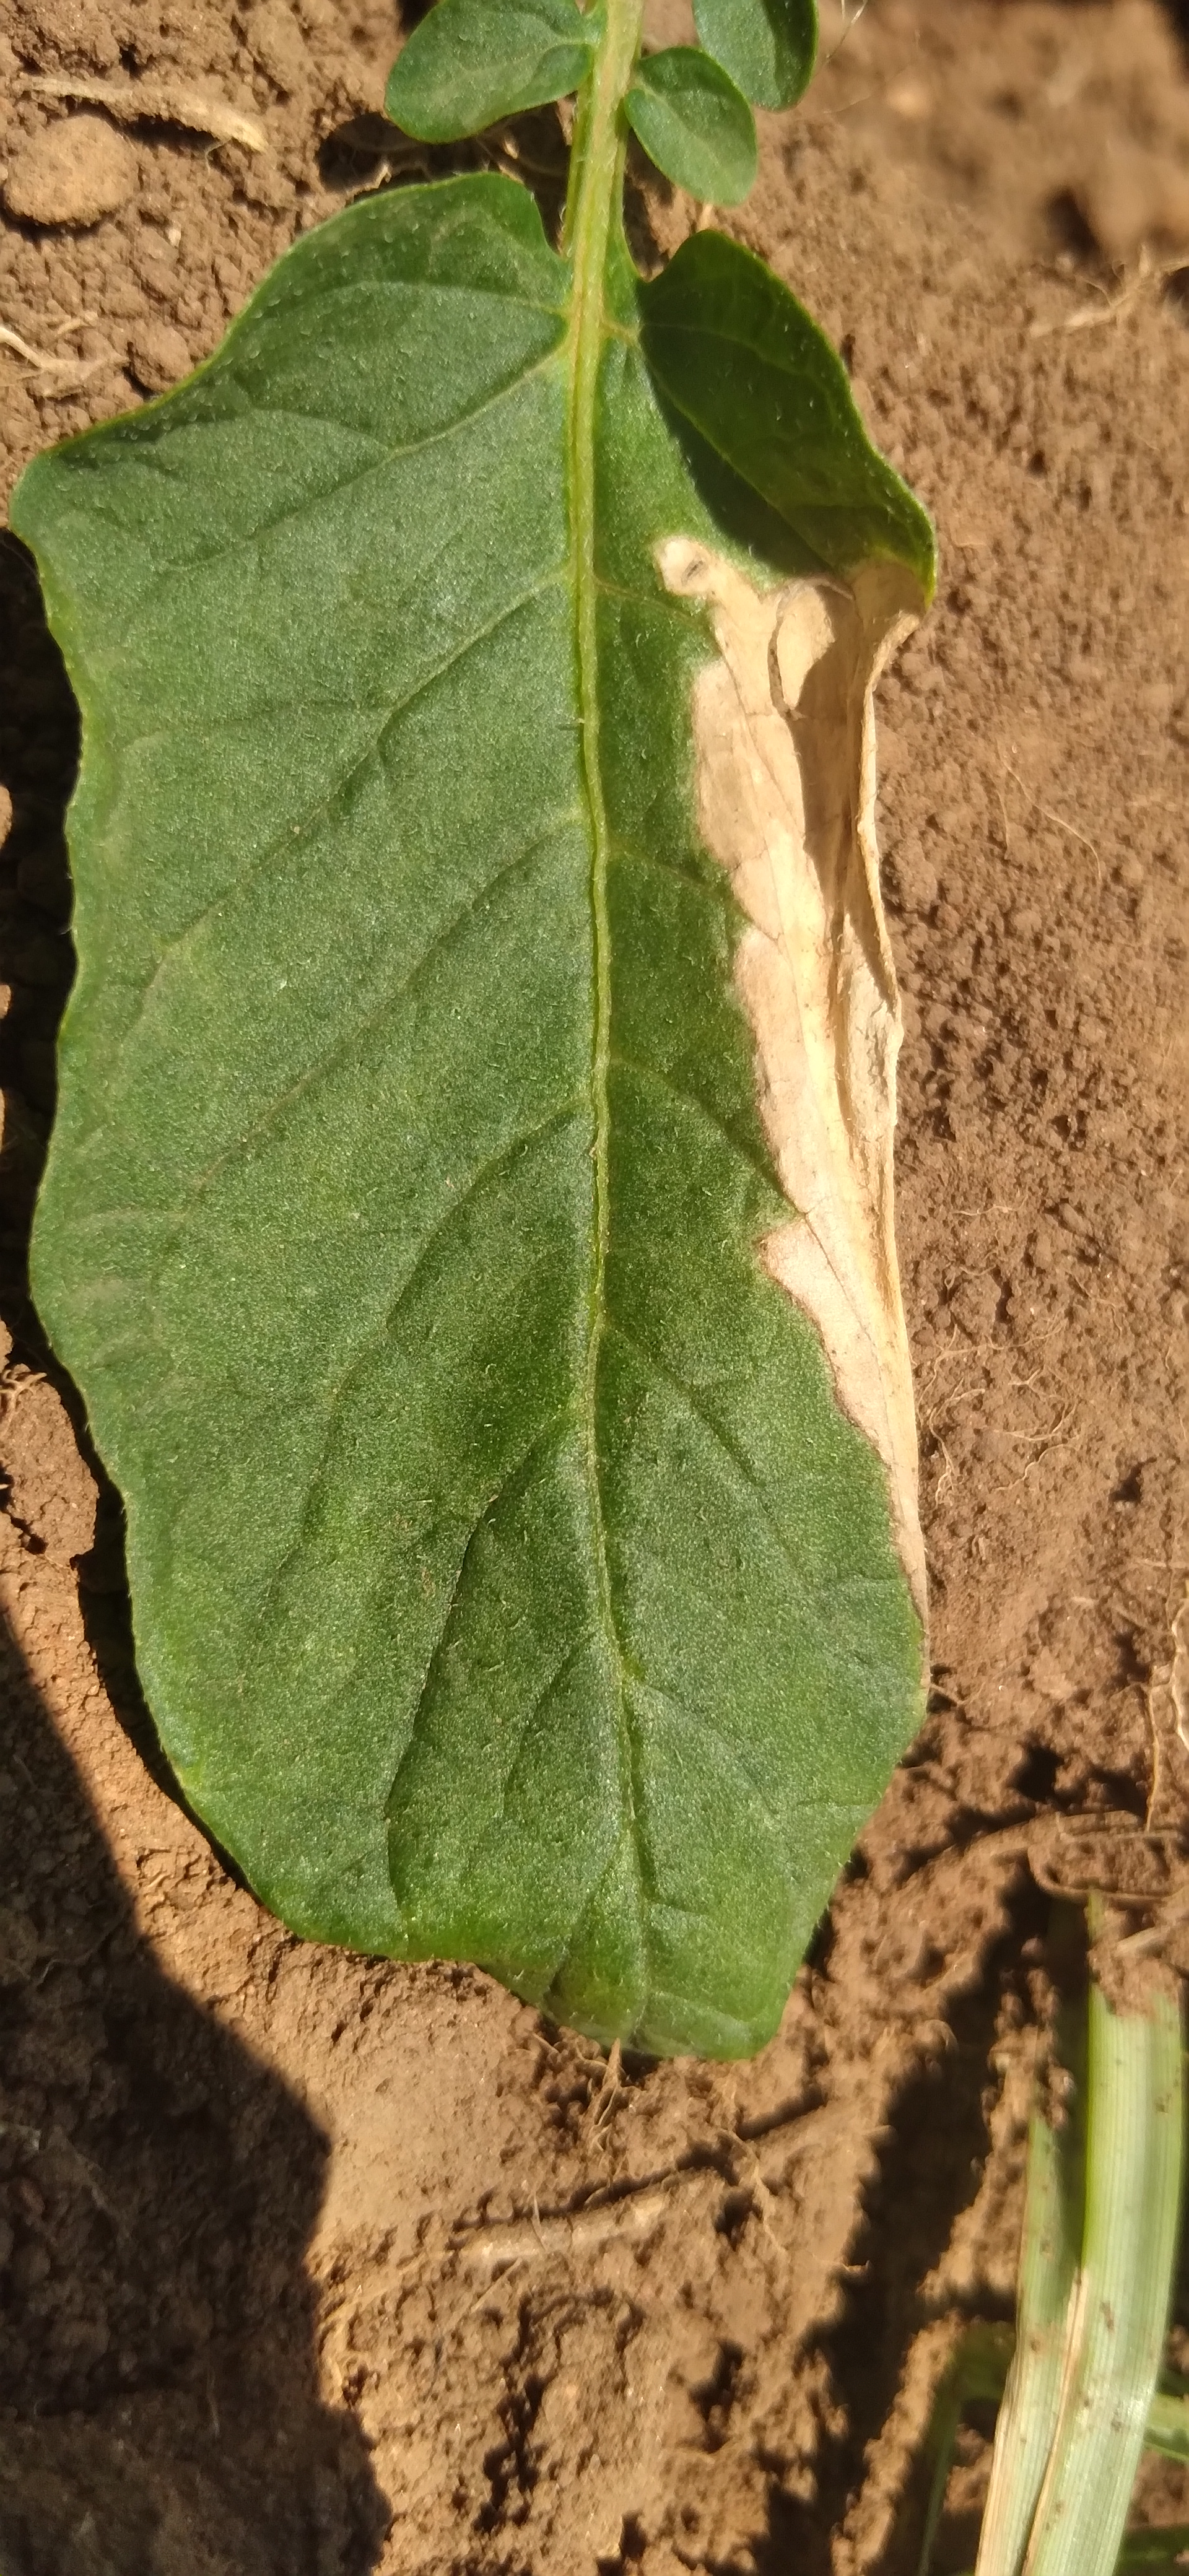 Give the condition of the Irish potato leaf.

early blight
